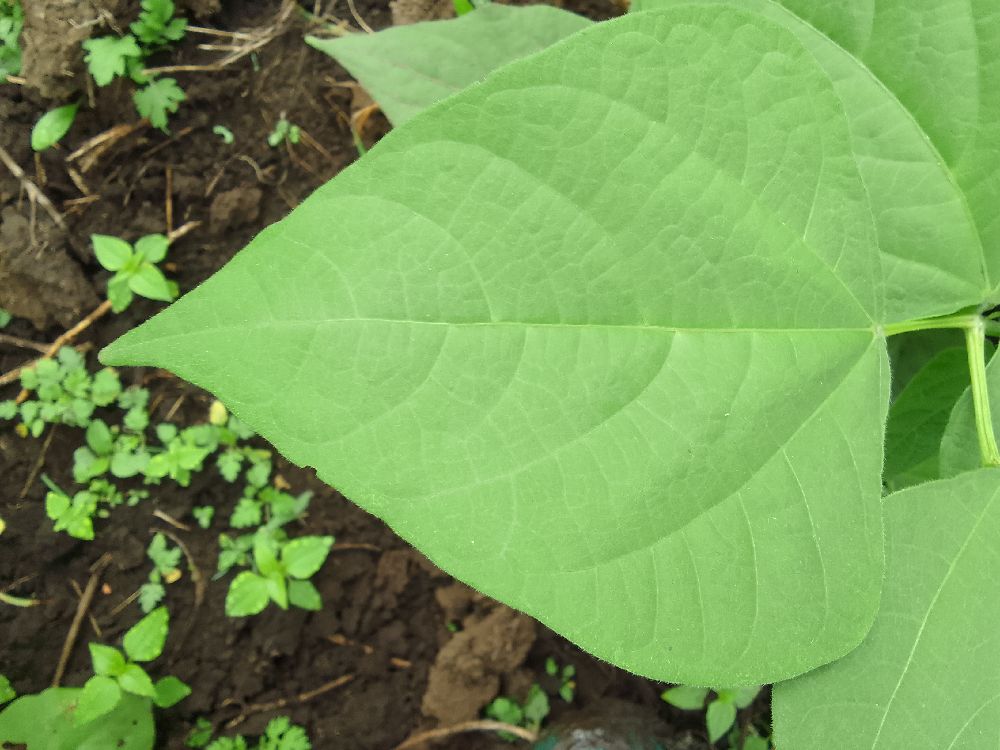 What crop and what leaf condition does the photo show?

common bean, healthy
